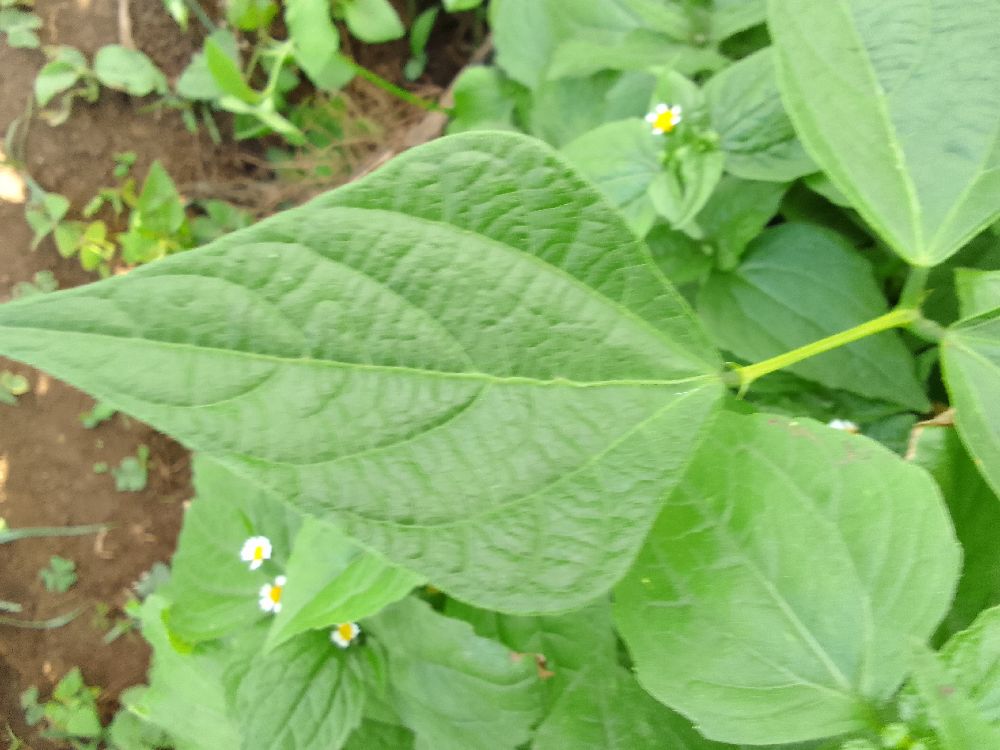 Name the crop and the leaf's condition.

common bean, healthy
